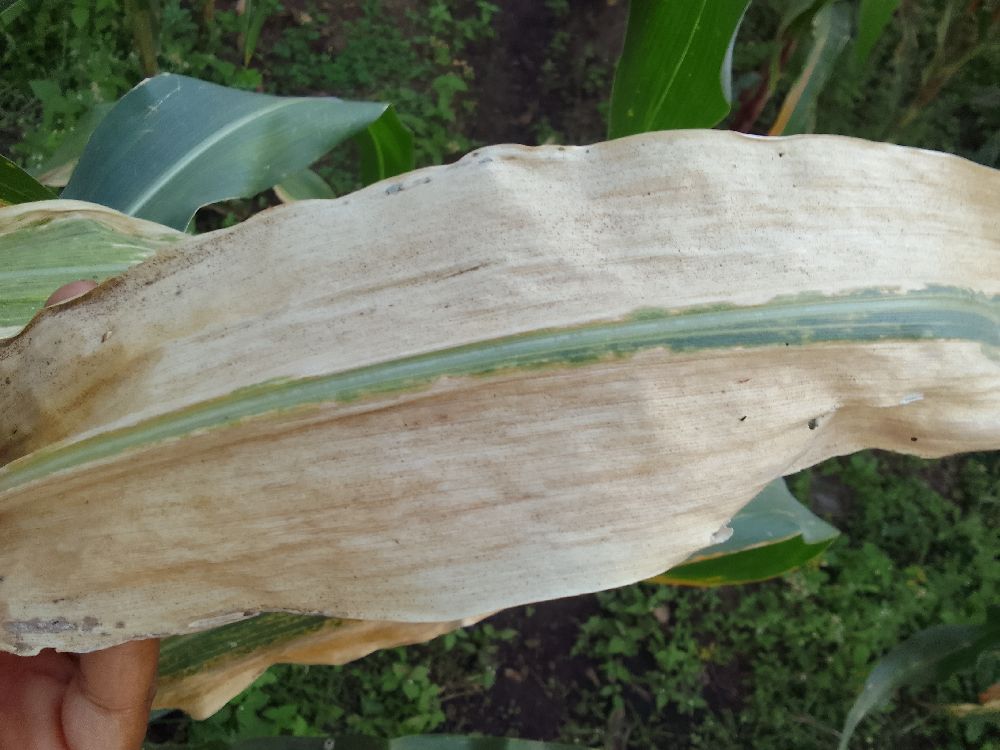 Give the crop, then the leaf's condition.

maize, maize lethal necrosis
